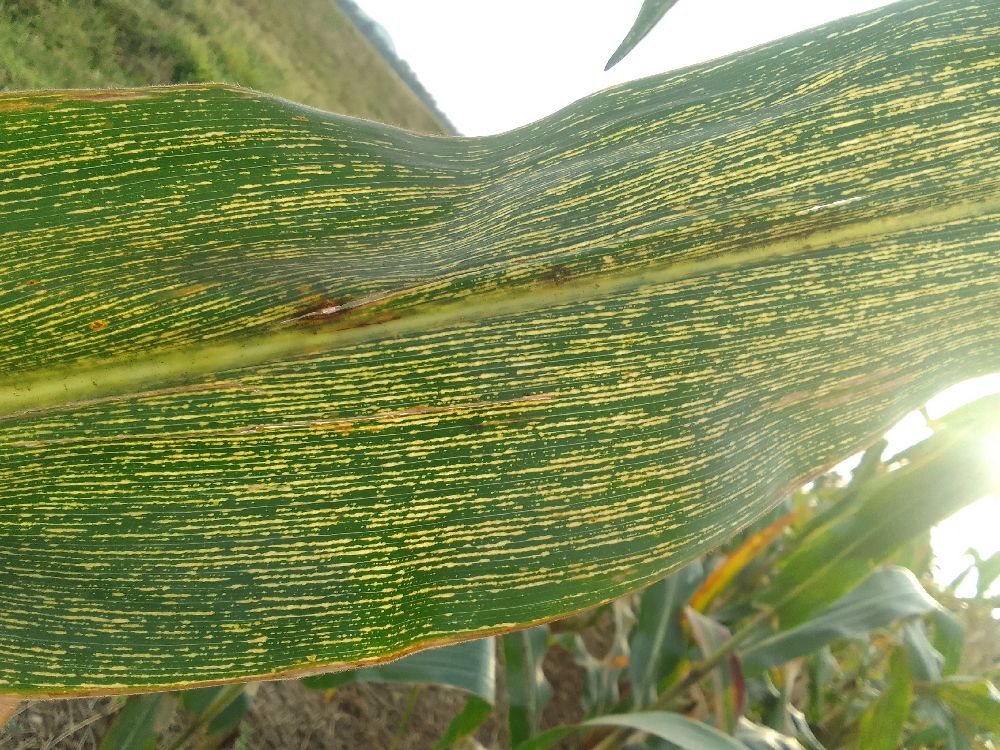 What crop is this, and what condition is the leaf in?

maize, maize streak virus
